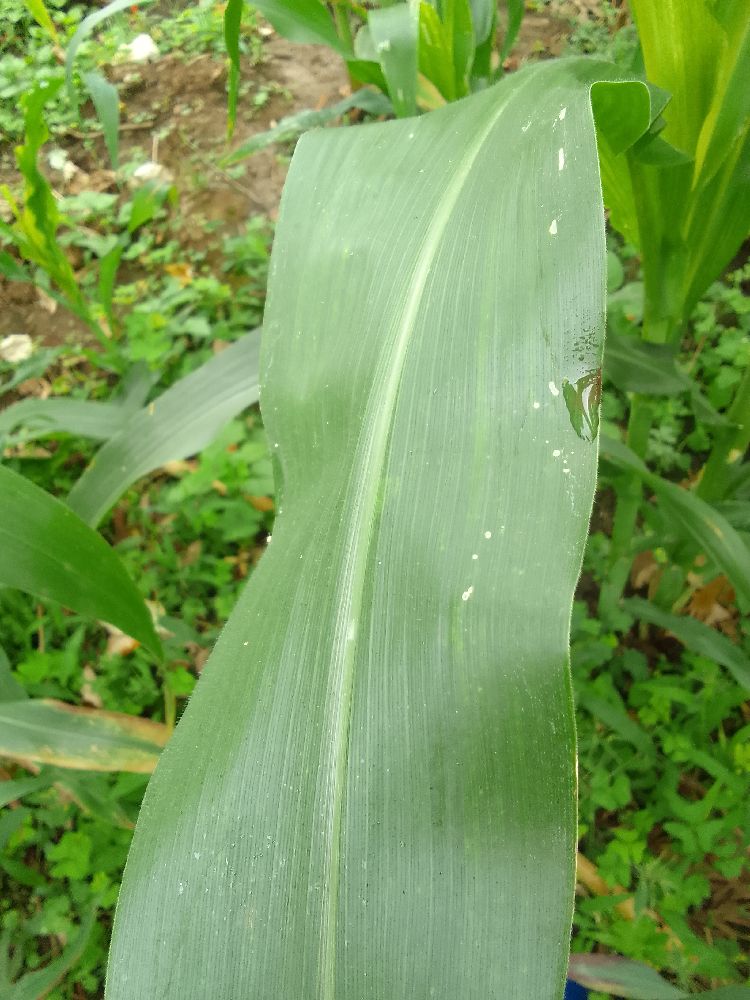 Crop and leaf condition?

maize, healthy
